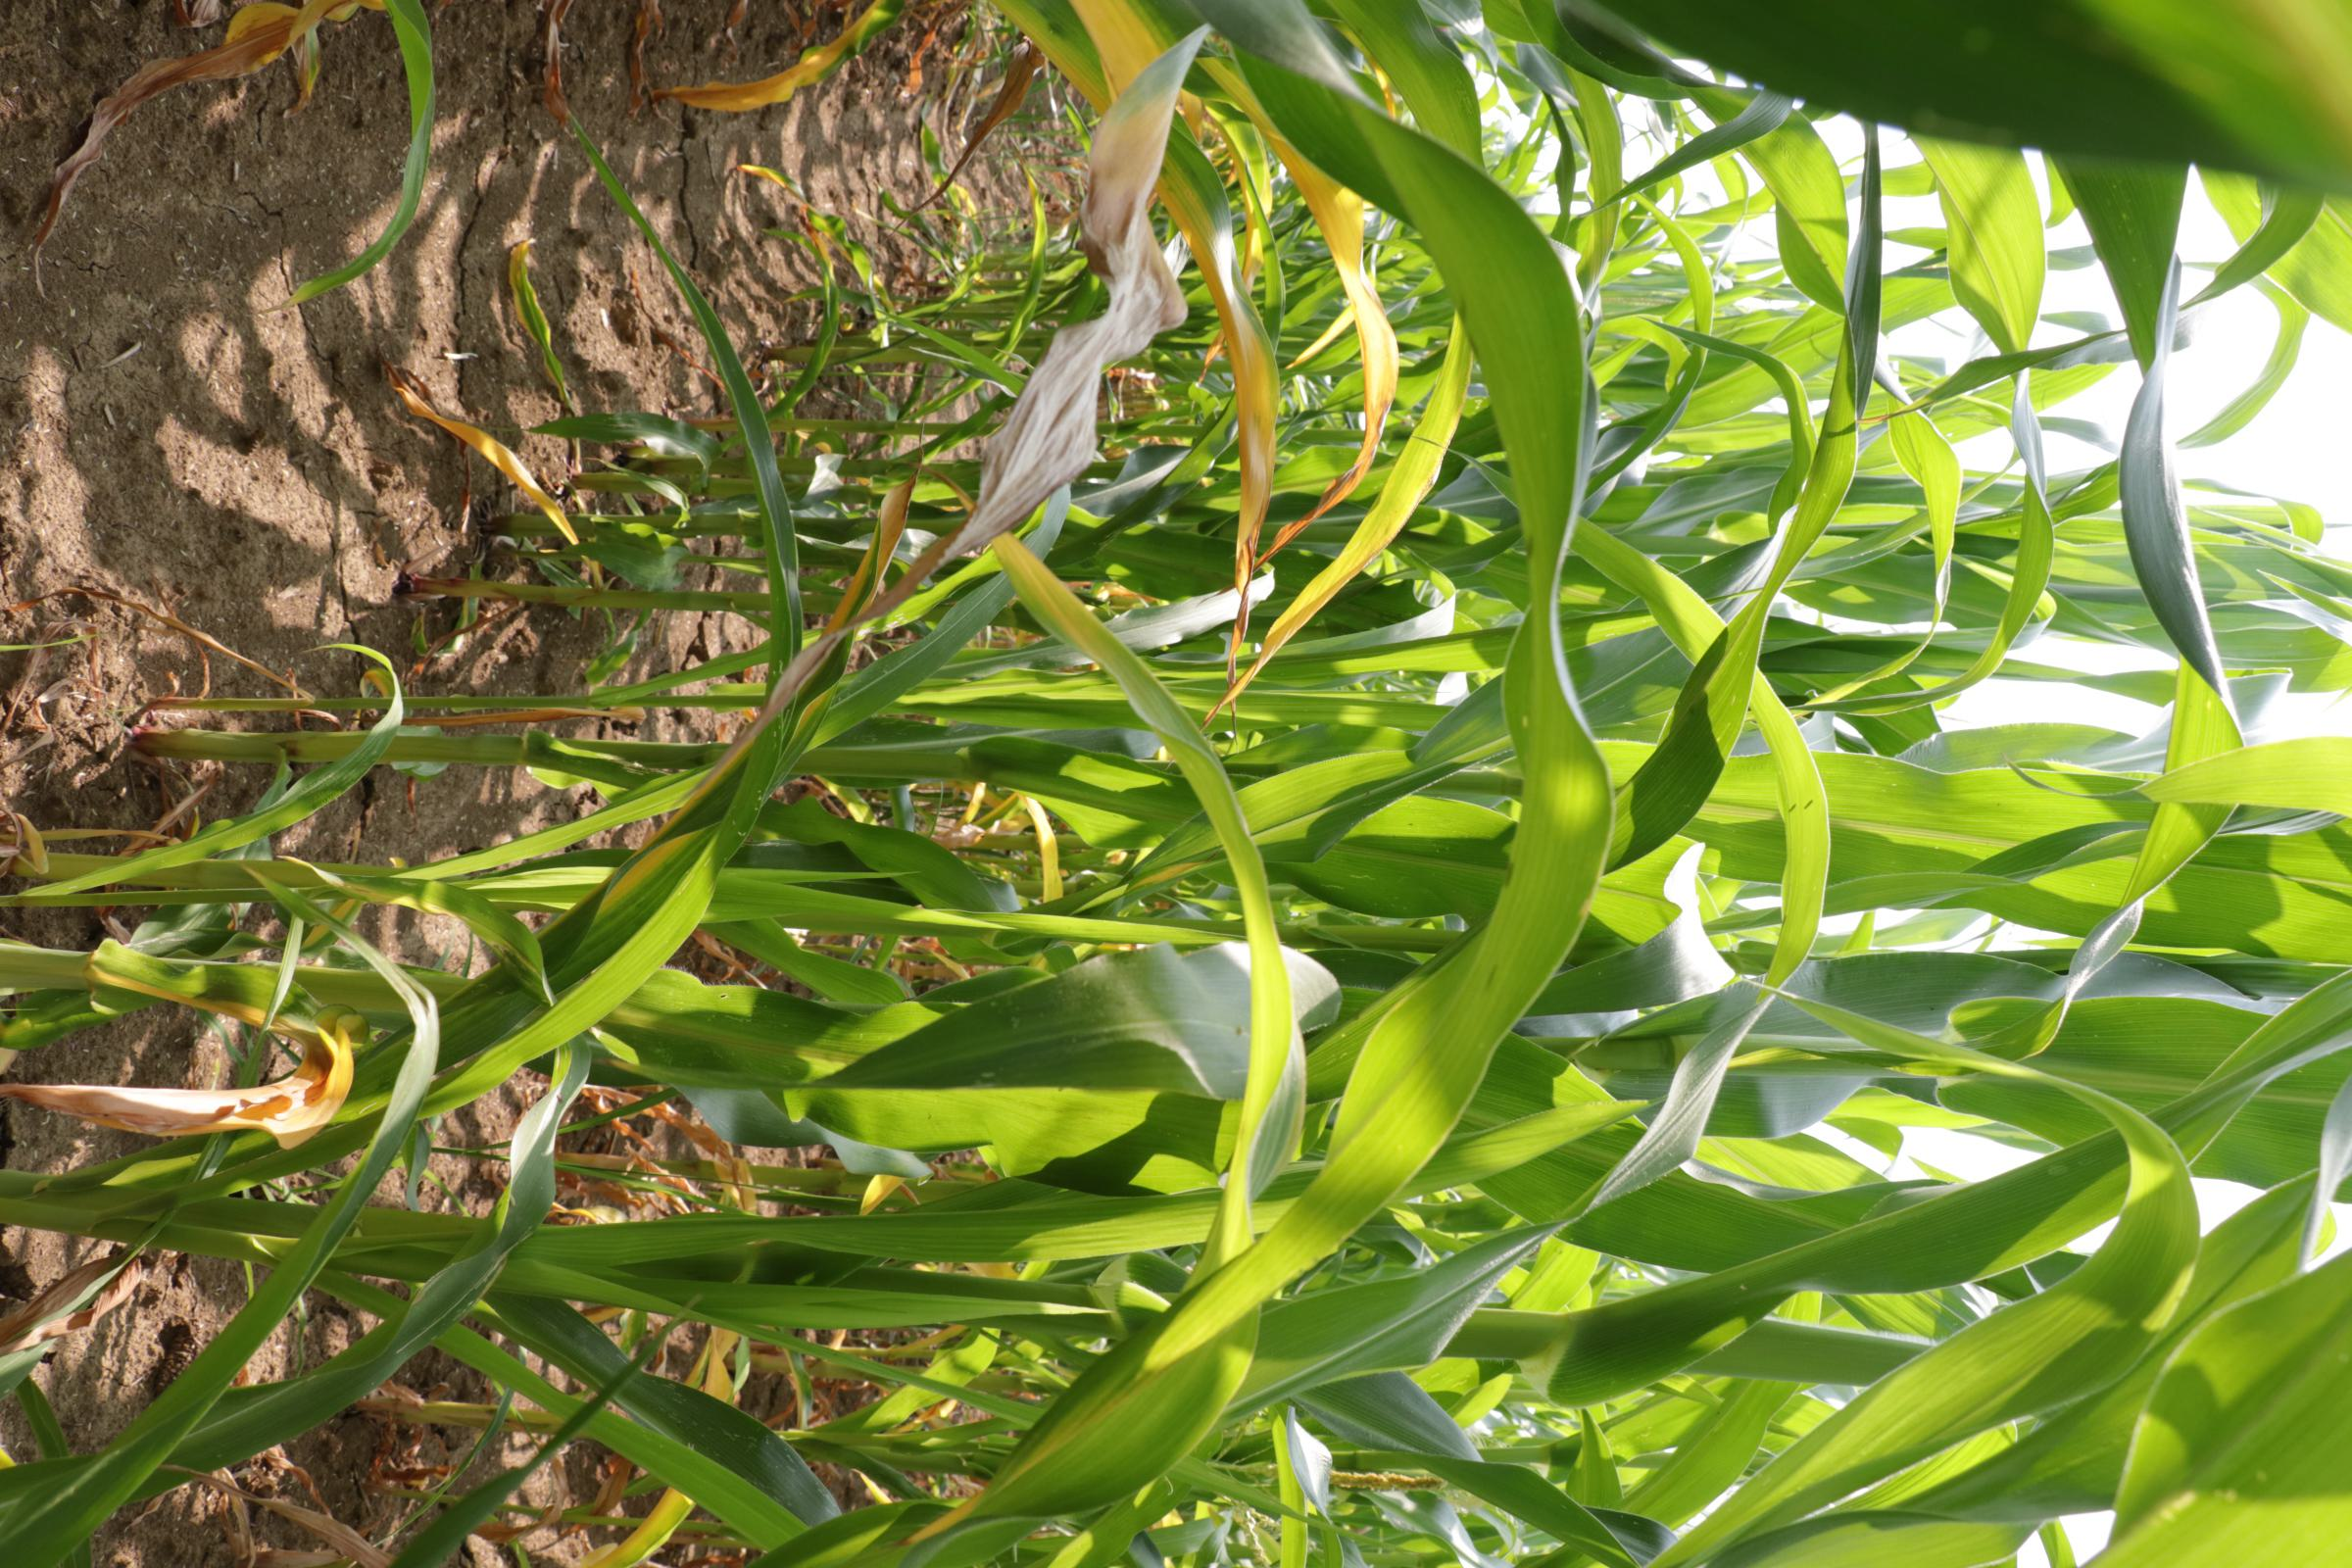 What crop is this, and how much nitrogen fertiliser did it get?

maize, no added nitrogen
